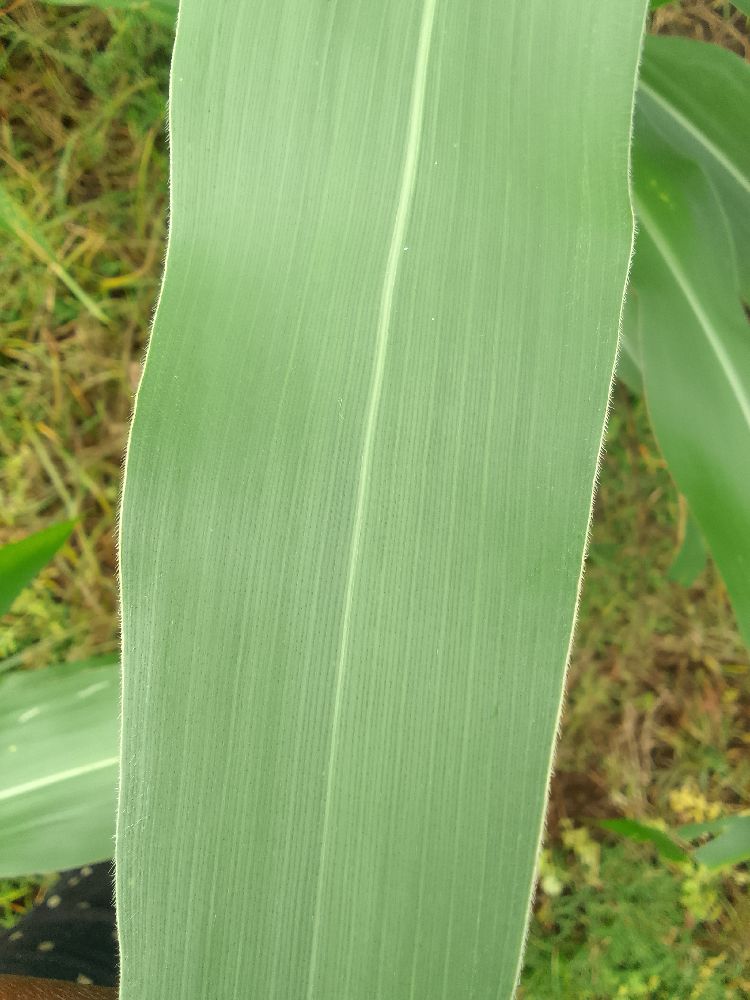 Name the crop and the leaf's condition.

maize, healthy
